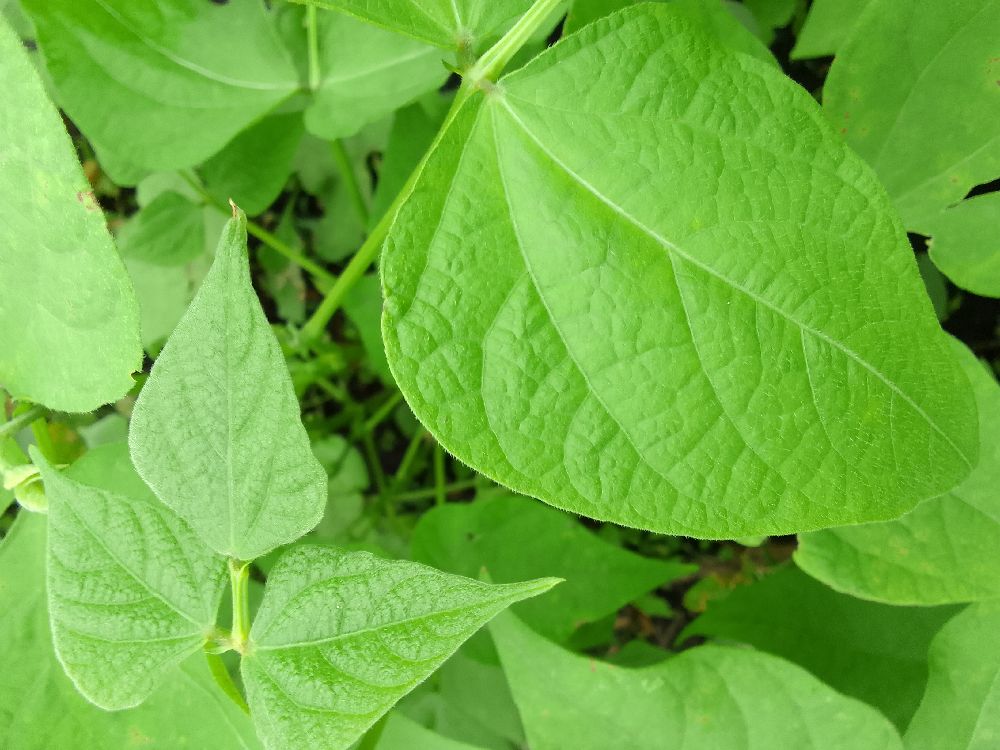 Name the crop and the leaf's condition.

common bean, healthy
